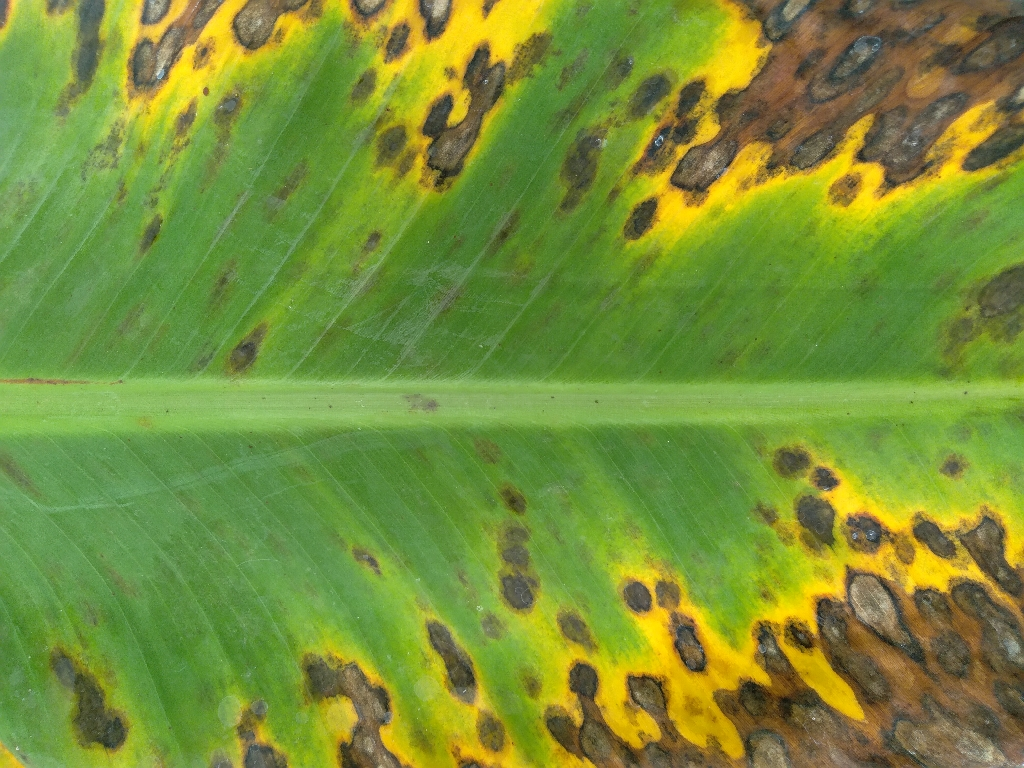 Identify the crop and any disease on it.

banana, black sigatoka
